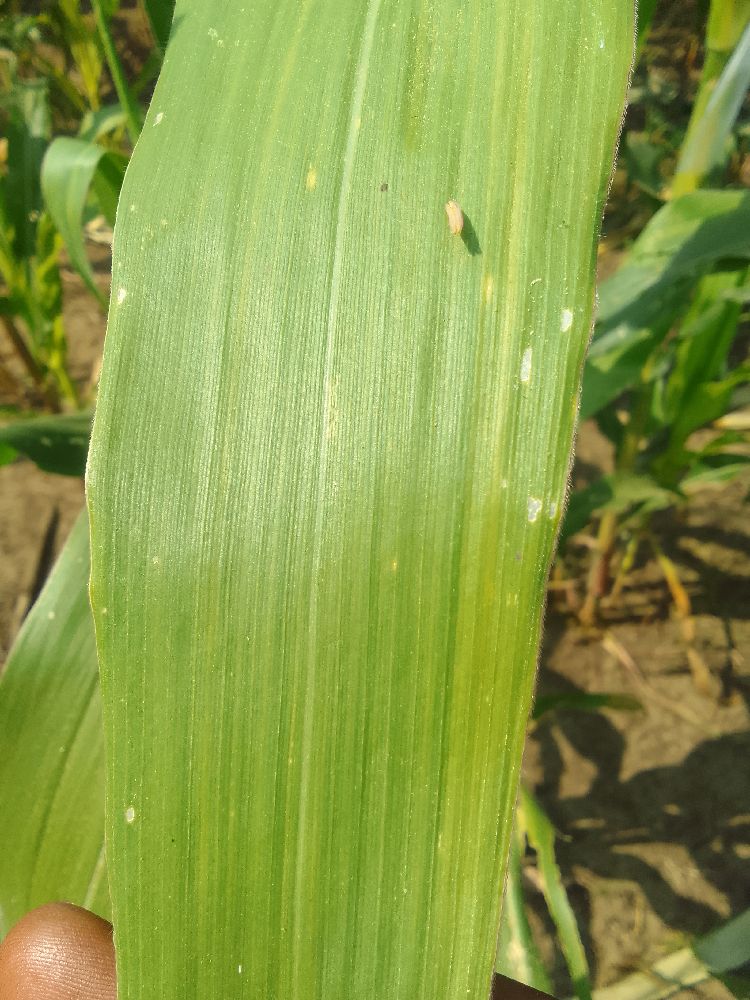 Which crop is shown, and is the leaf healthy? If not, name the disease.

maize, healthy
